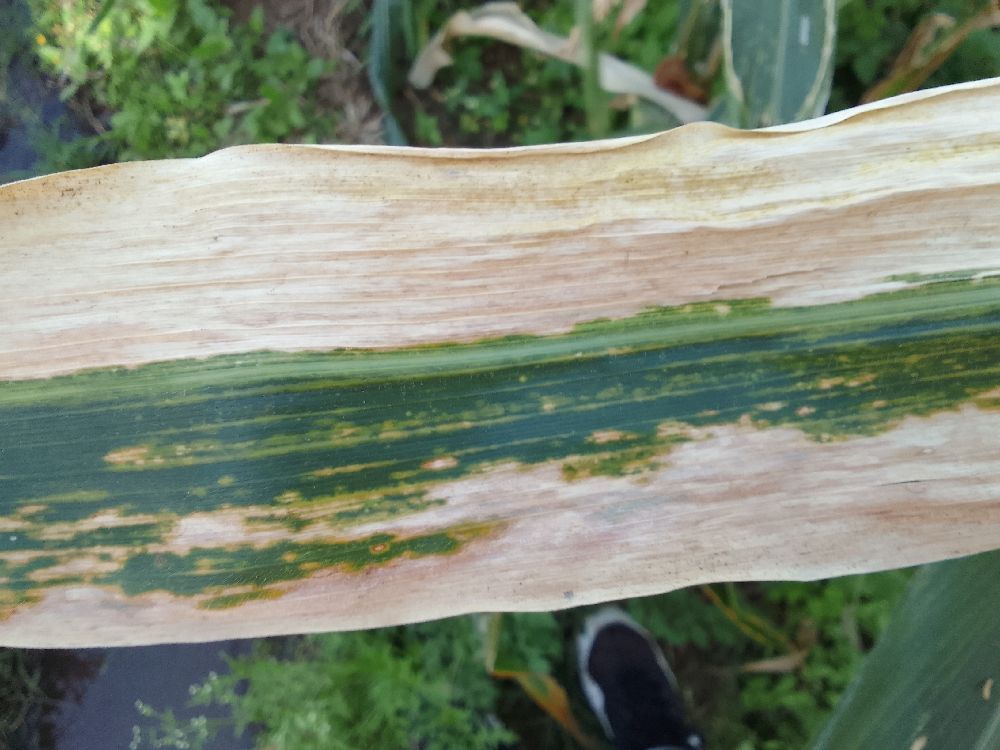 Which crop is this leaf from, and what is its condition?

maize, maize lethal necrosis
